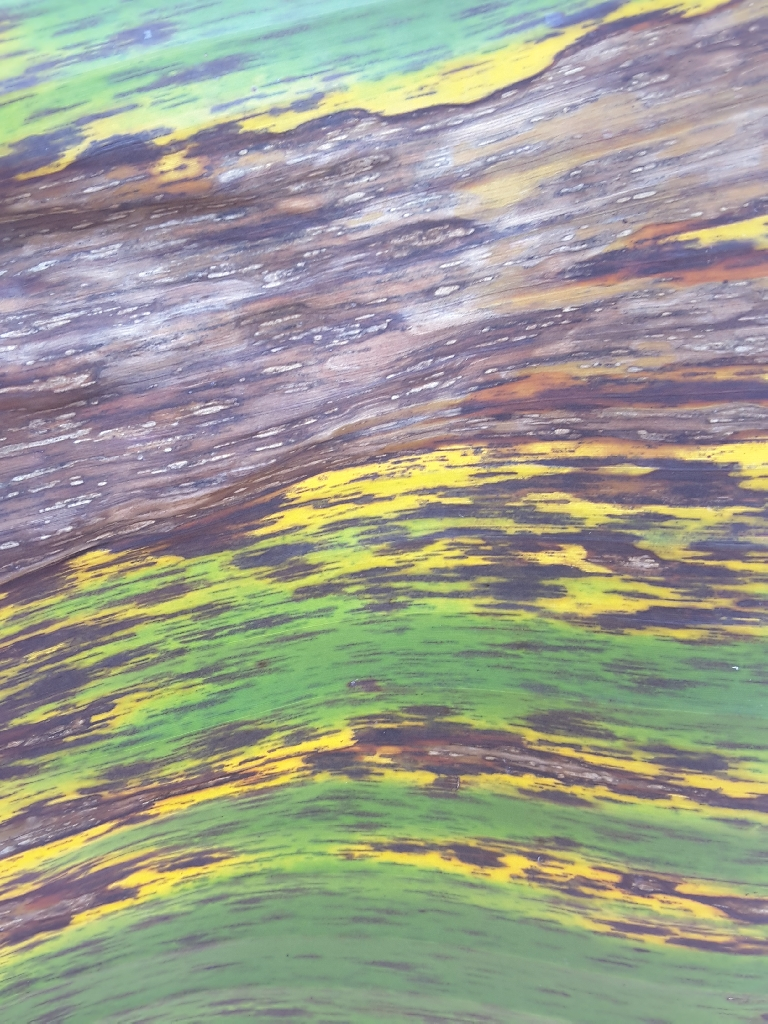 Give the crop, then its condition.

banana, black sigatoka
